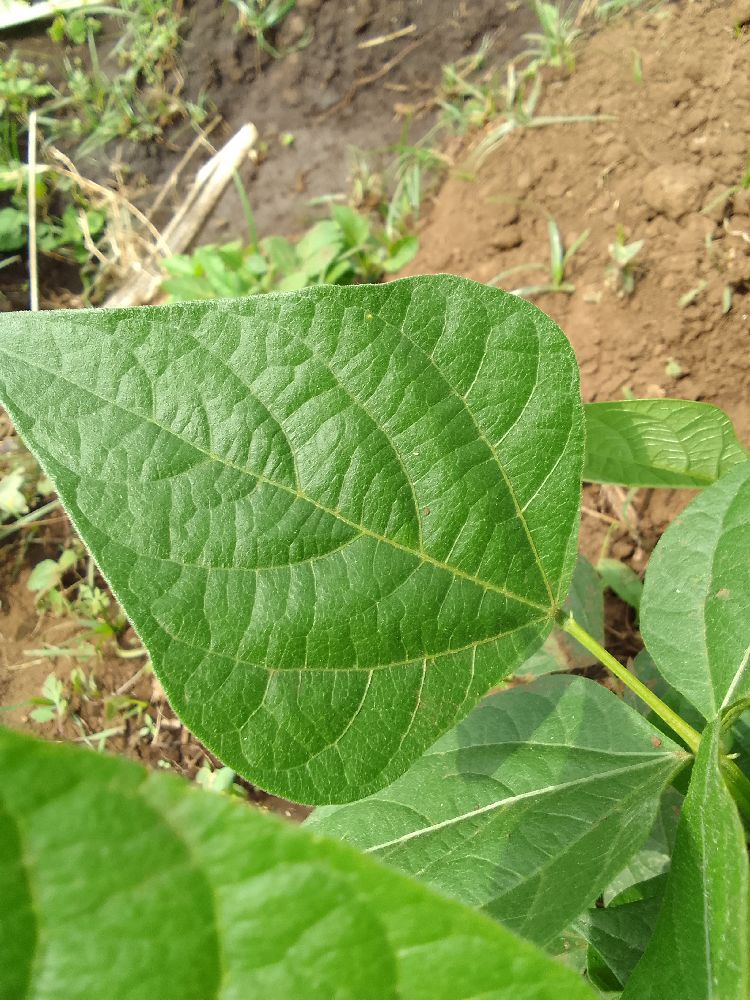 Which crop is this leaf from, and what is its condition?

common bean, healthy
